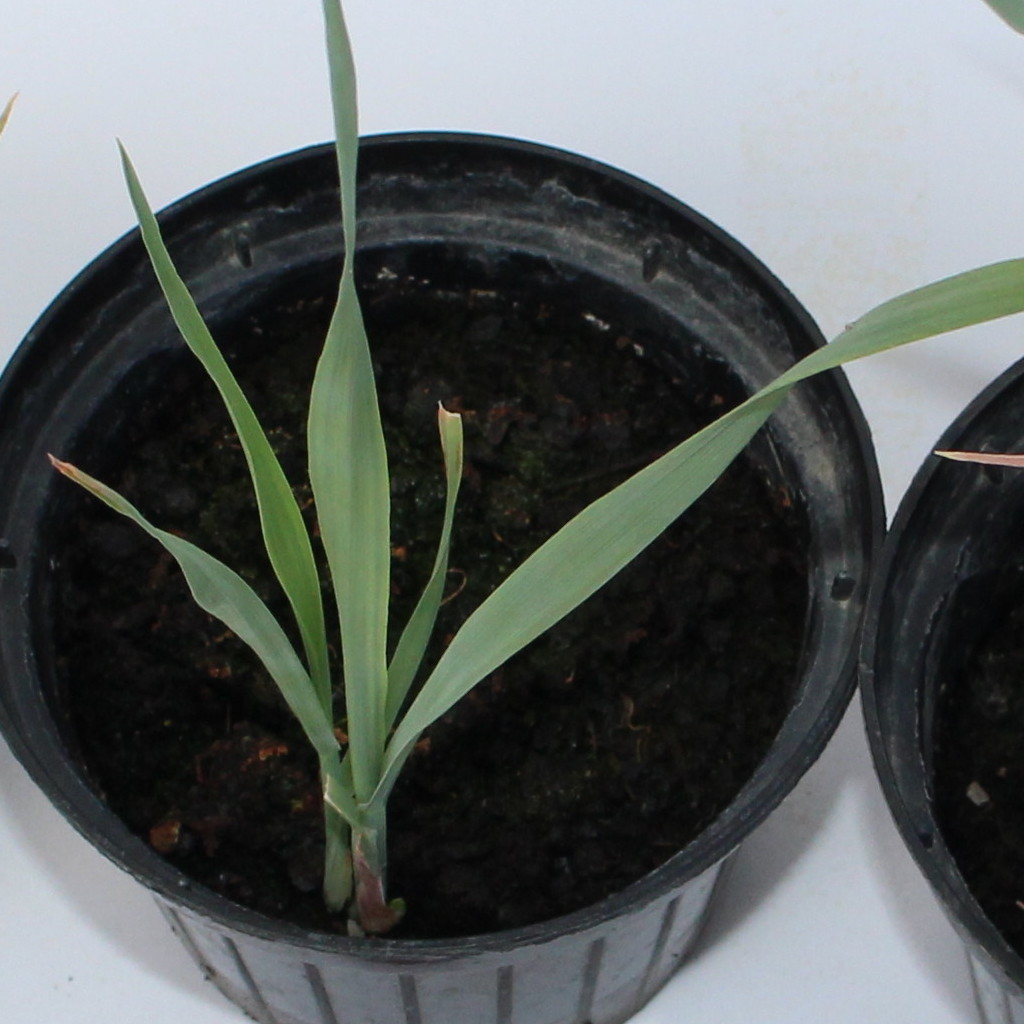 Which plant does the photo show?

Avena sterilis
